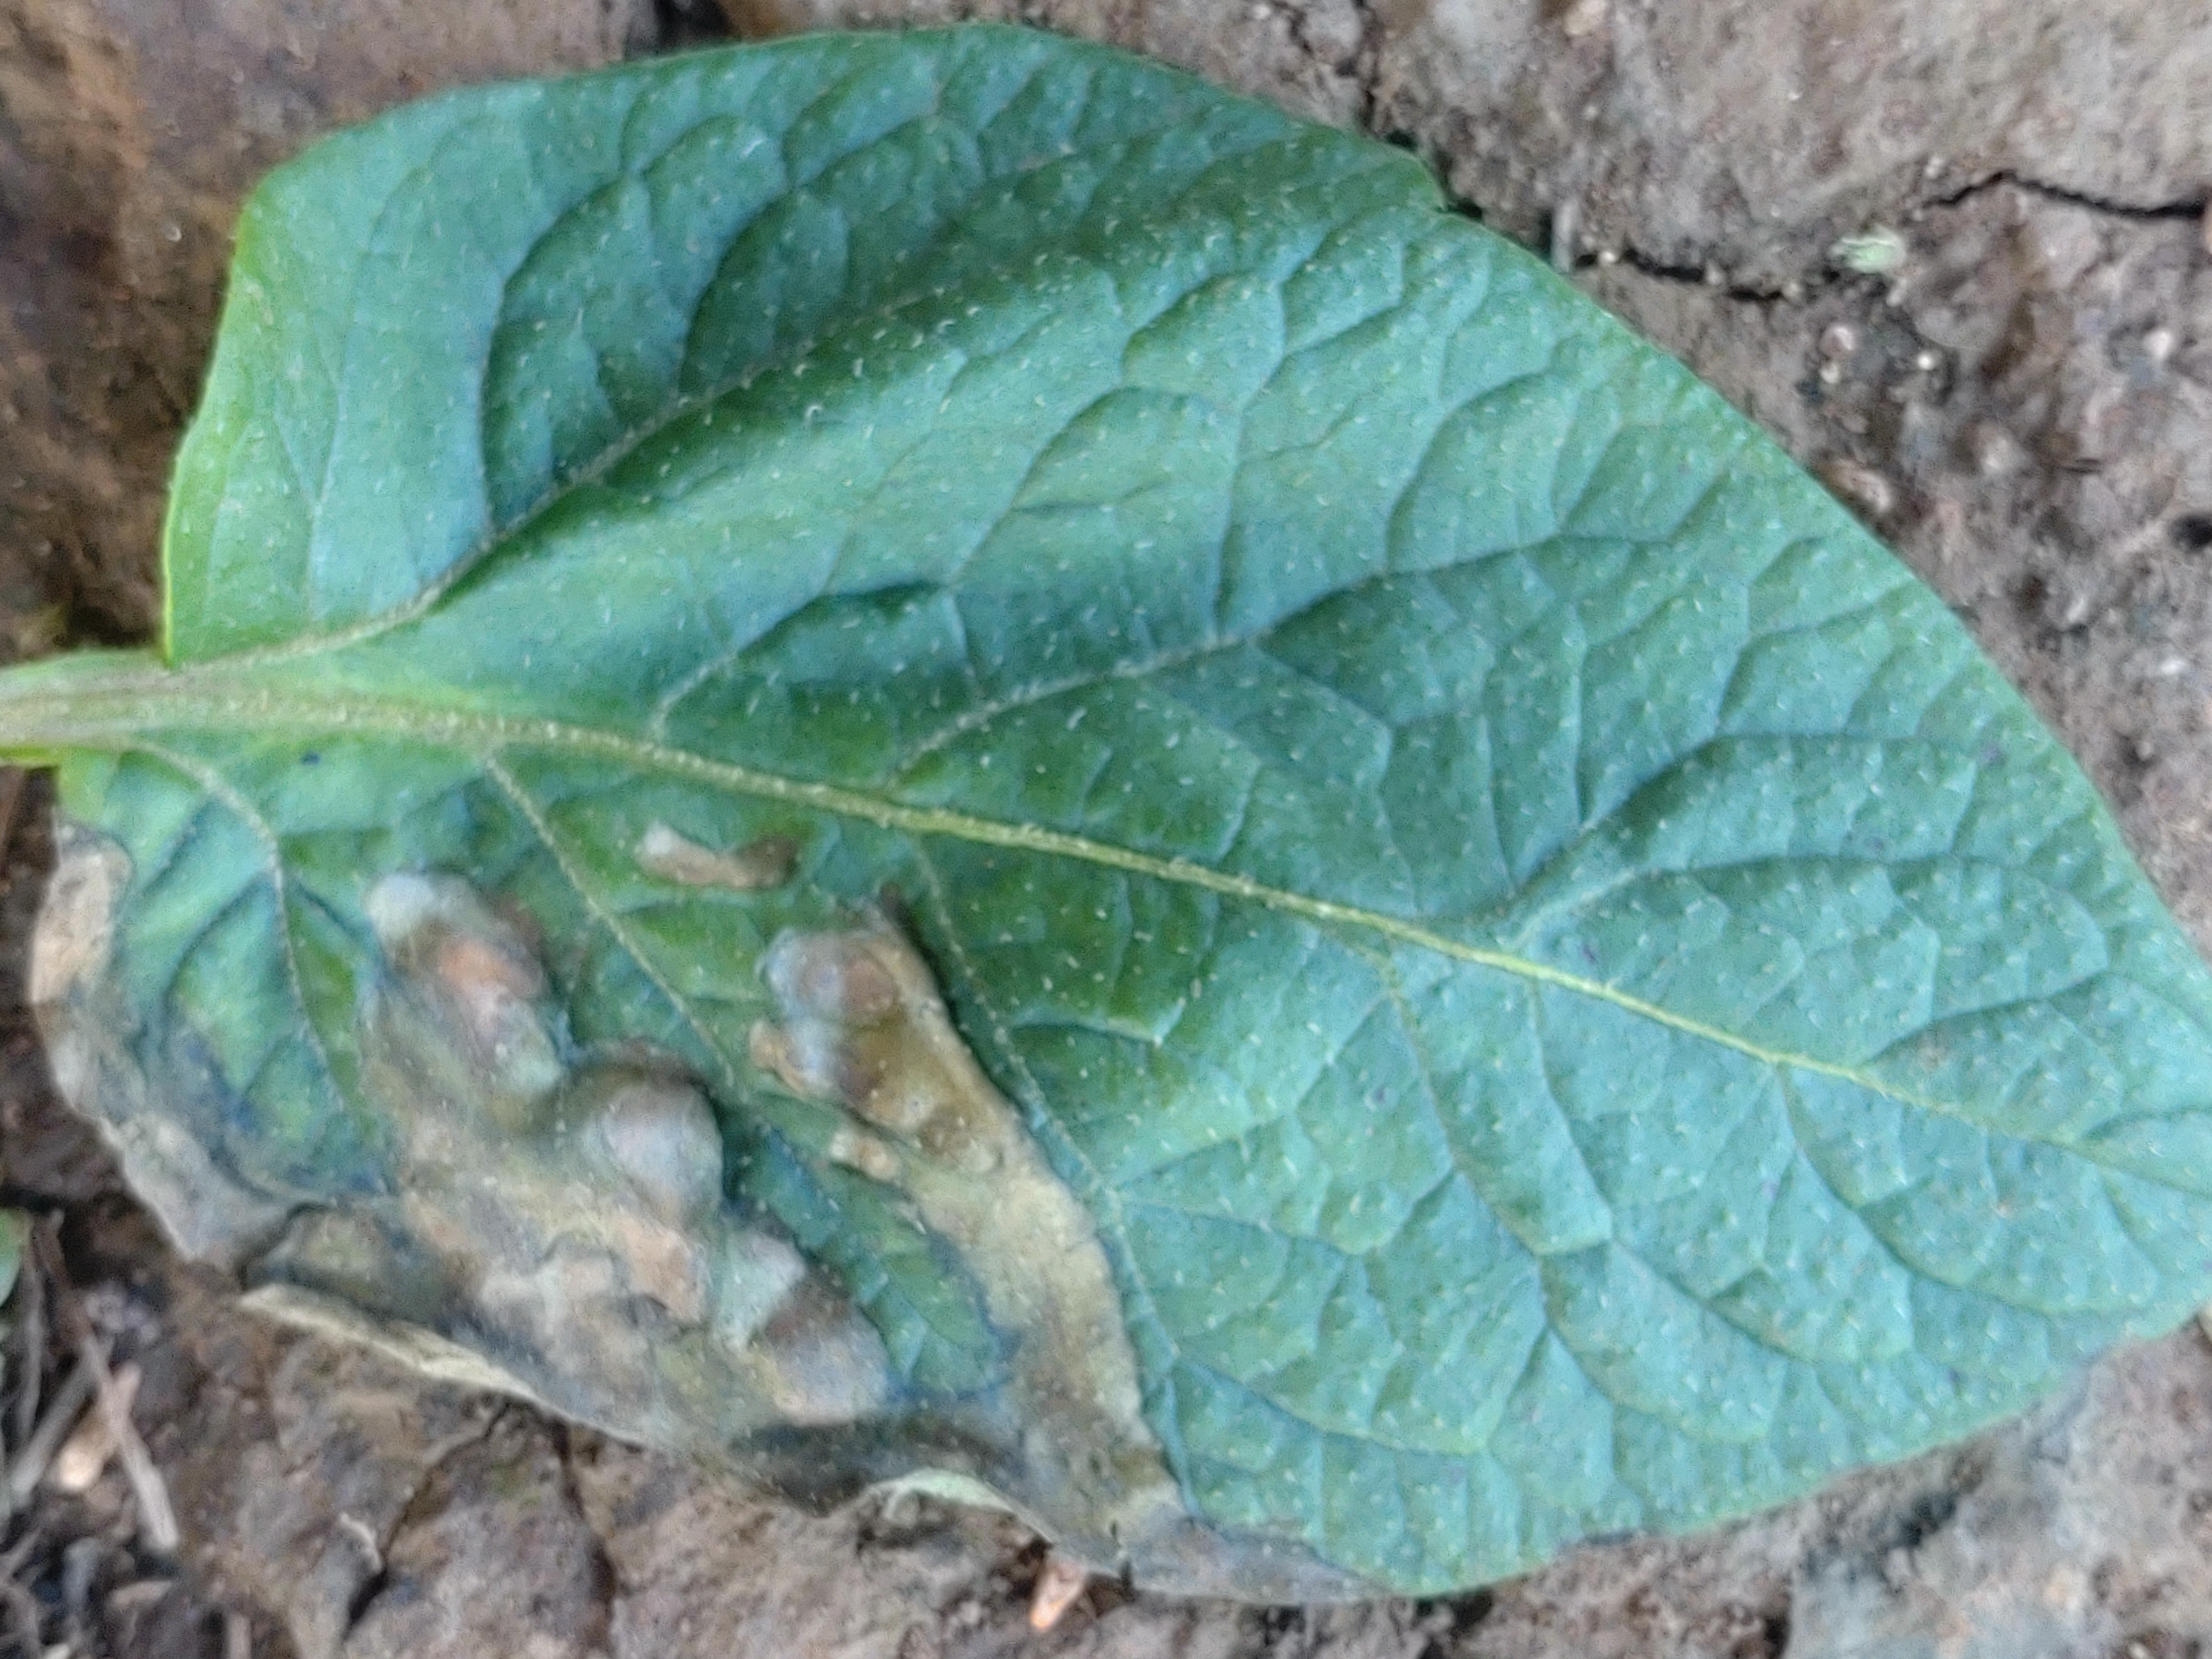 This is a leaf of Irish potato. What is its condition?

early blight
